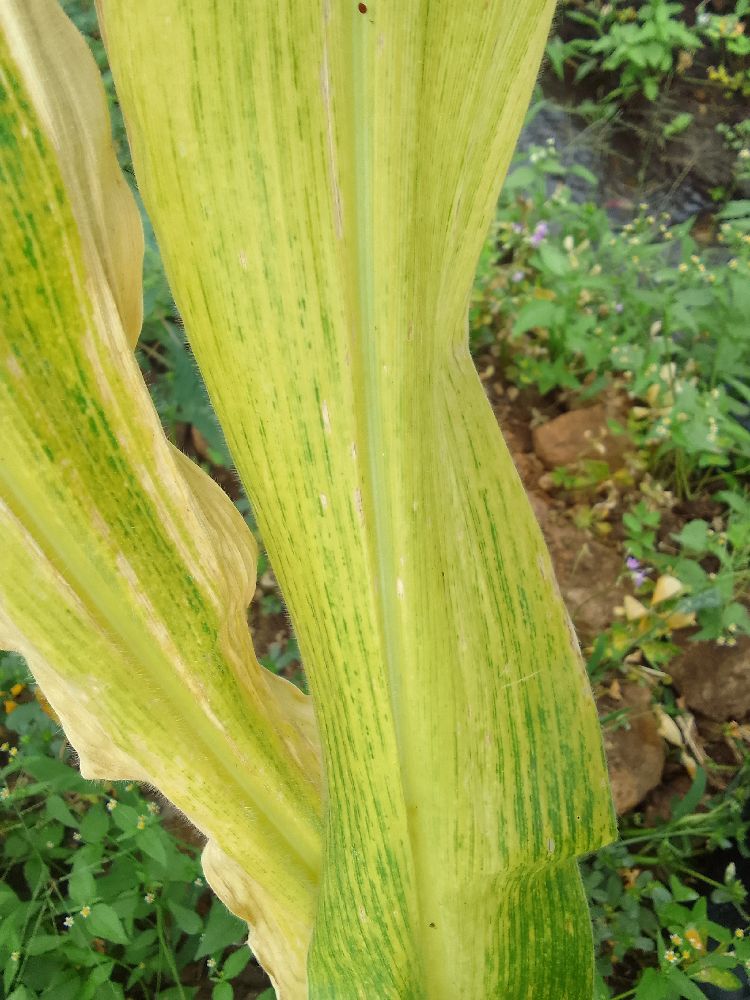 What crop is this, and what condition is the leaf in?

maize, maize lethal necrosis
